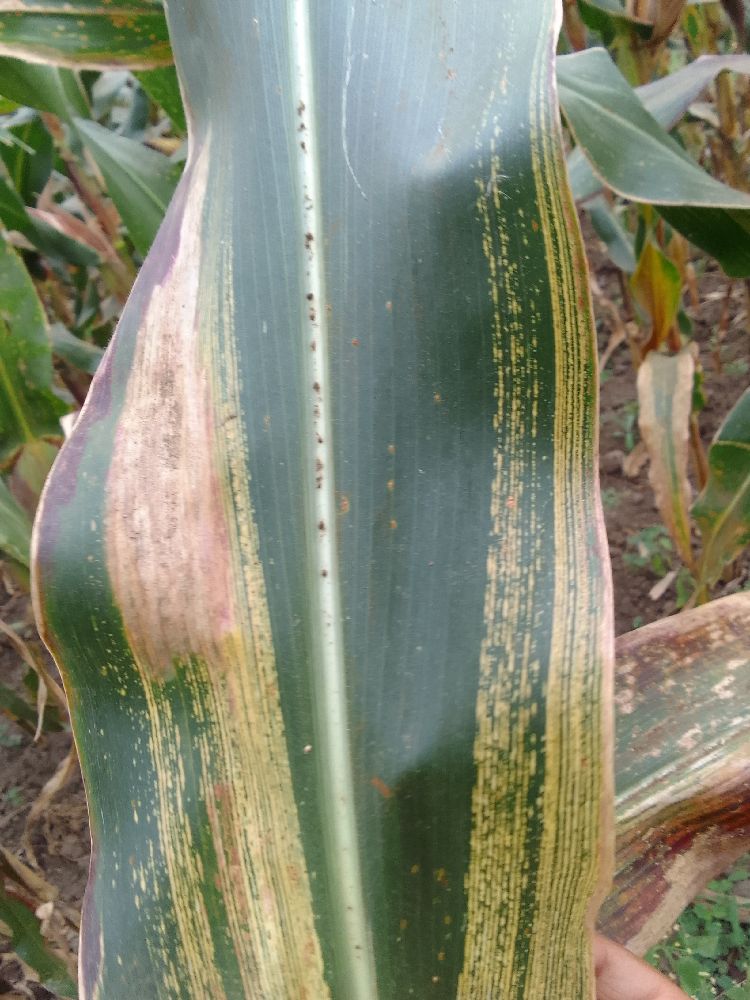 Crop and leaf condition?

maize, maize streak virus
